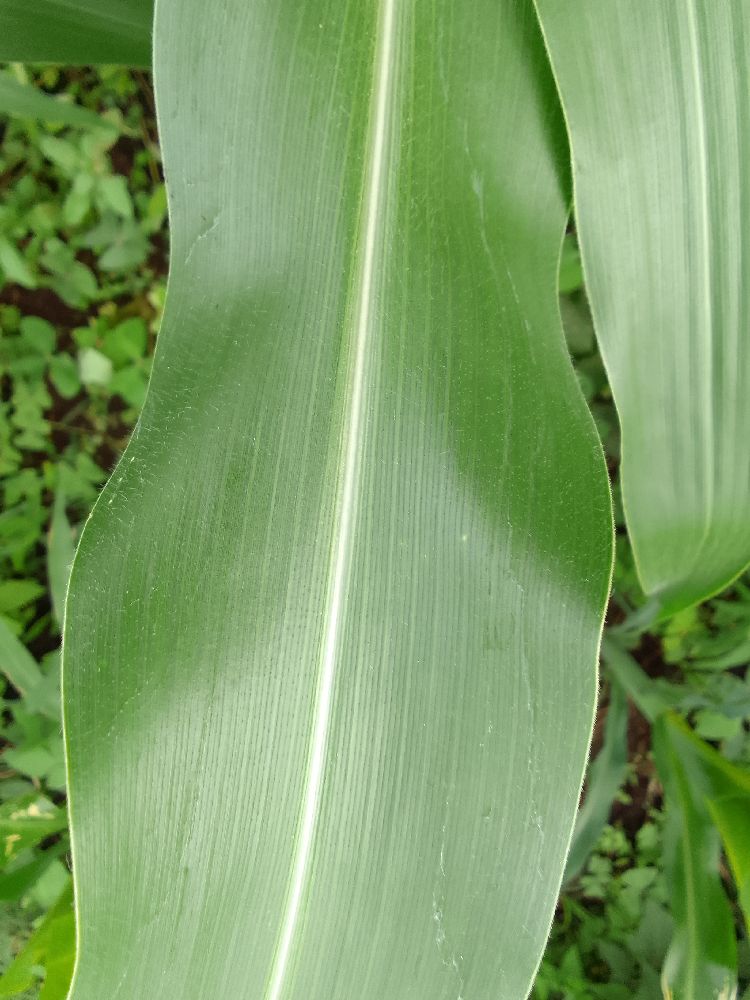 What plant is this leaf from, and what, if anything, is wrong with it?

maize, healthy
